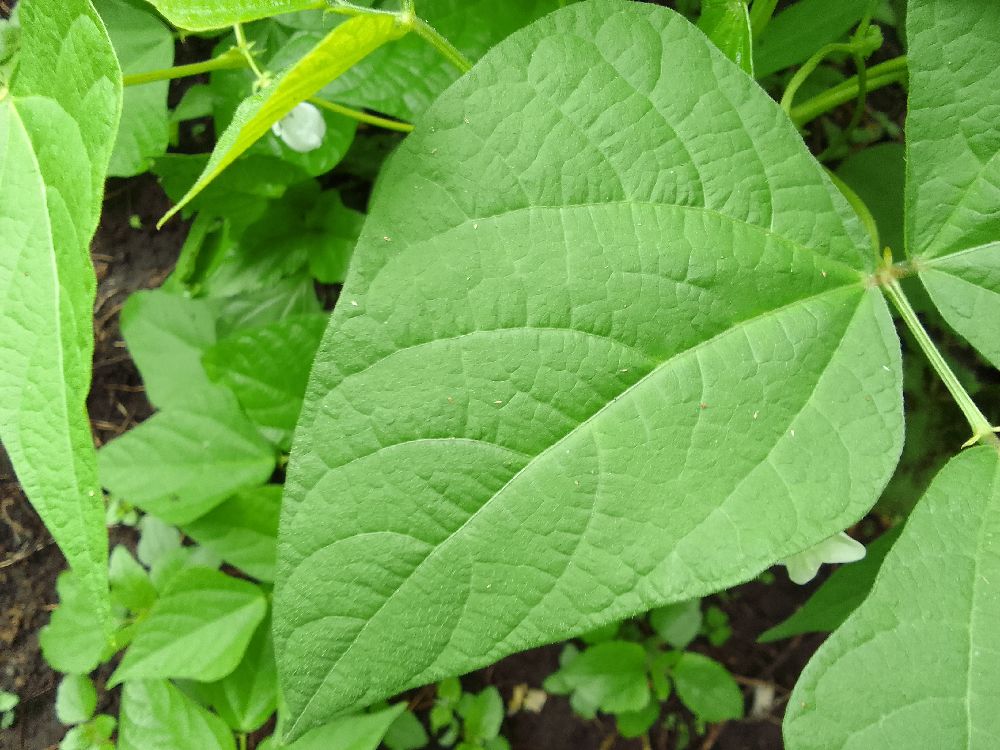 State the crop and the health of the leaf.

common bean, healthy
